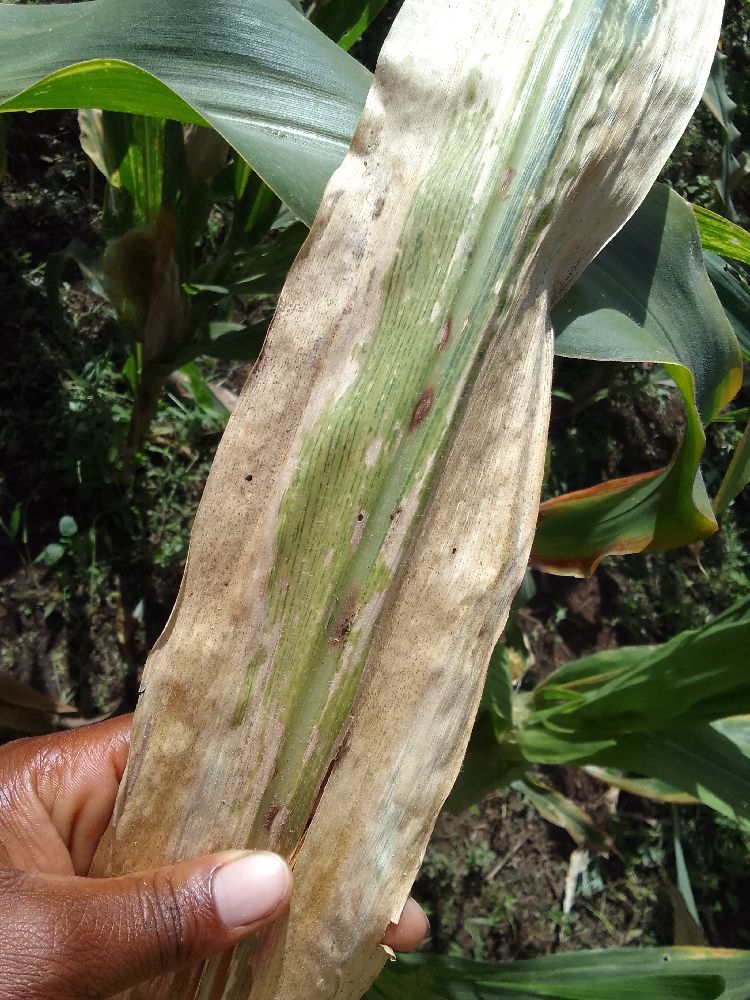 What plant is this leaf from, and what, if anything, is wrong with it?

maize, maize lethal necrosis
